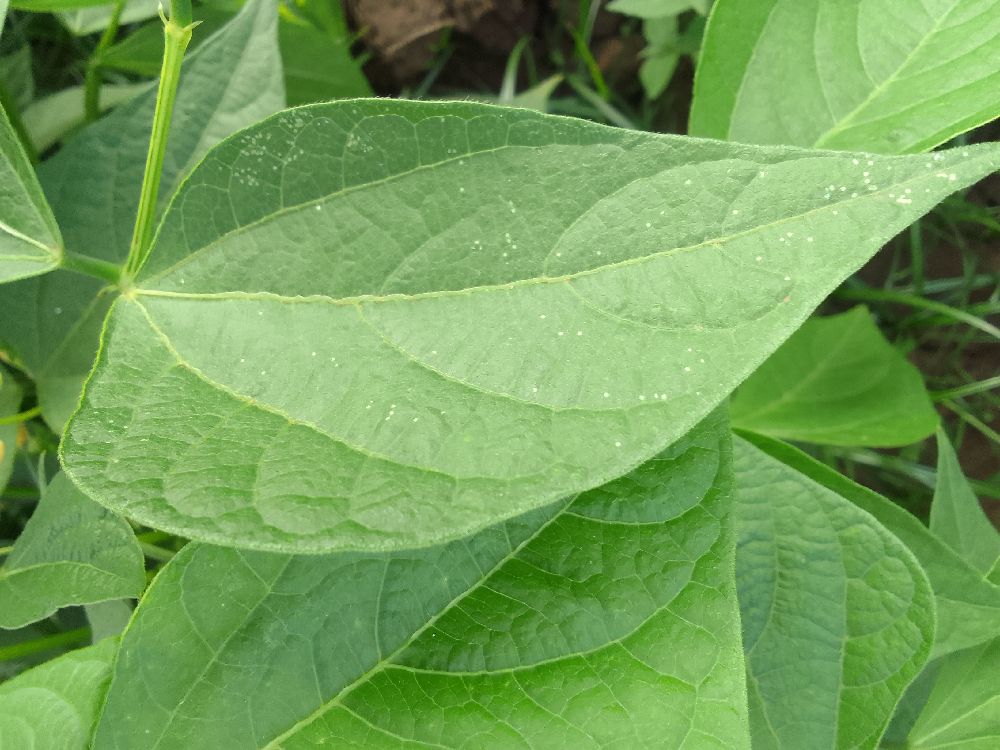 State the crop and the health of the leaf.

common bean, healthy
